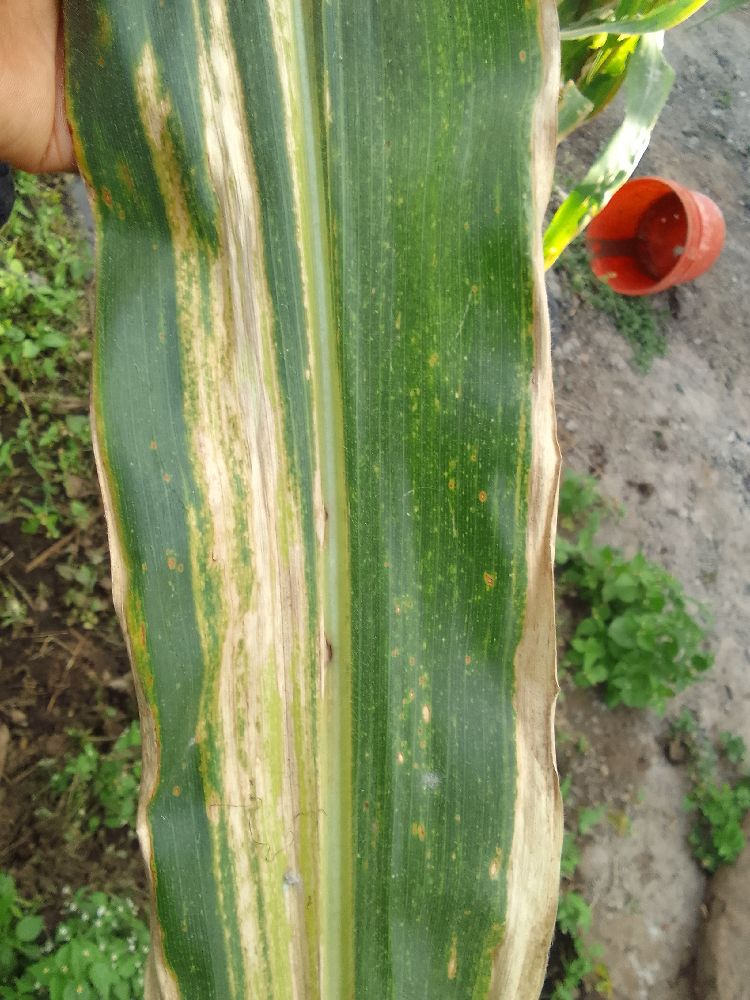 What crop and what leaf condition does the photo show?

maize, maize lethal necrosis
